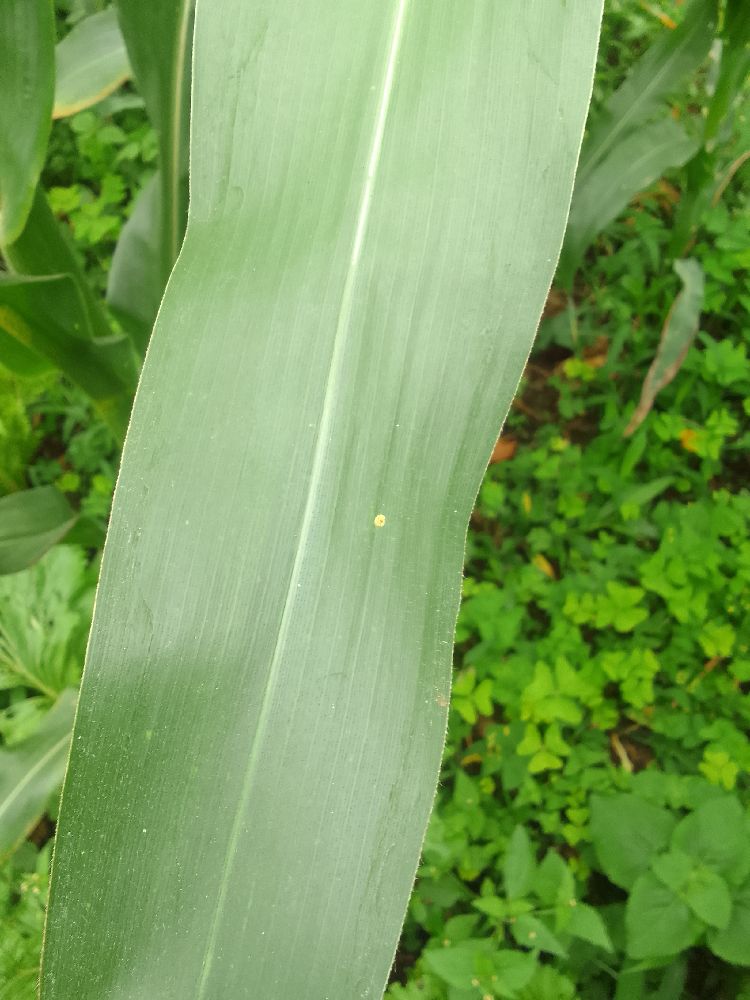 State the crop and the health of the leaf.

maize, healthy
